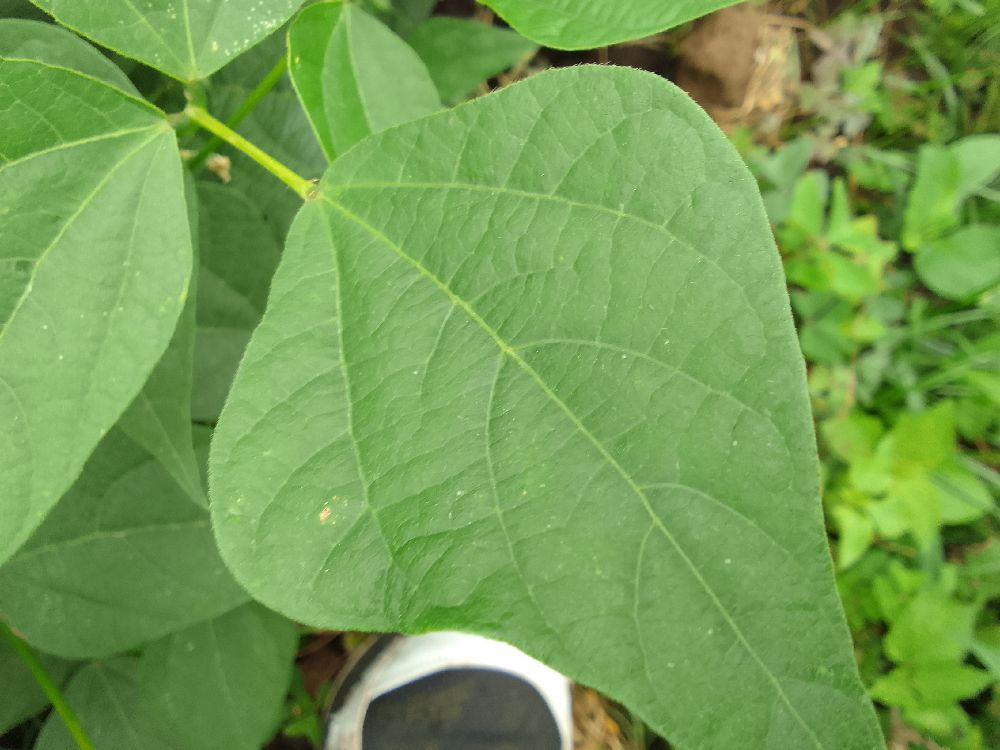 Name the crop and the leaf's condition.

common bean, healthy
